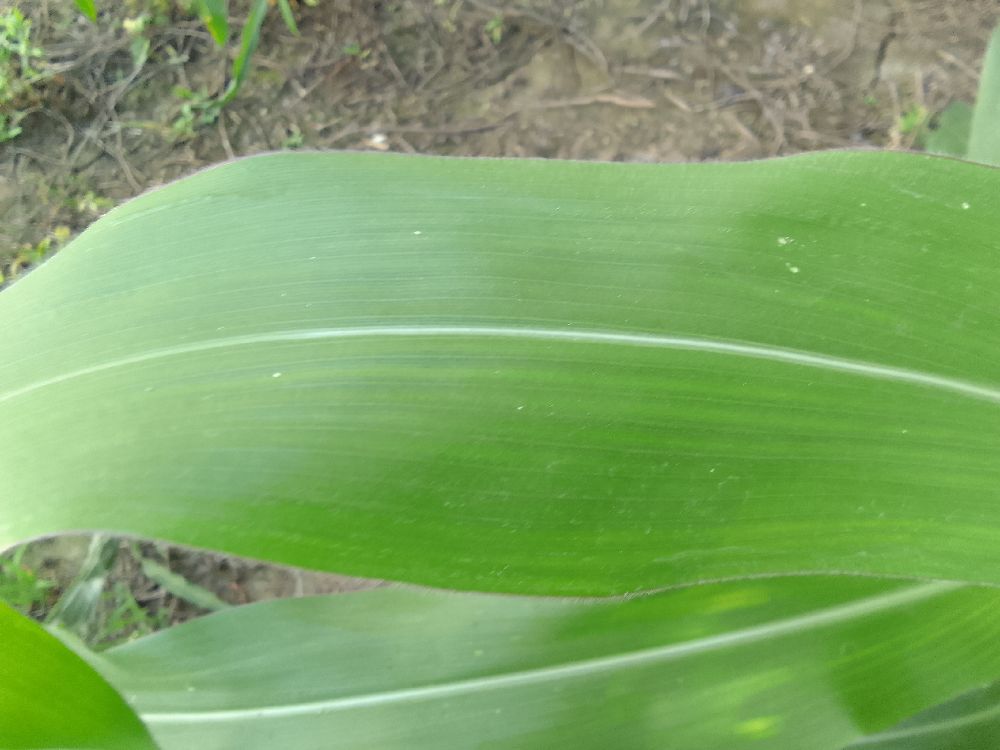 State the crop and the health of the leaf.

maize, healthy
